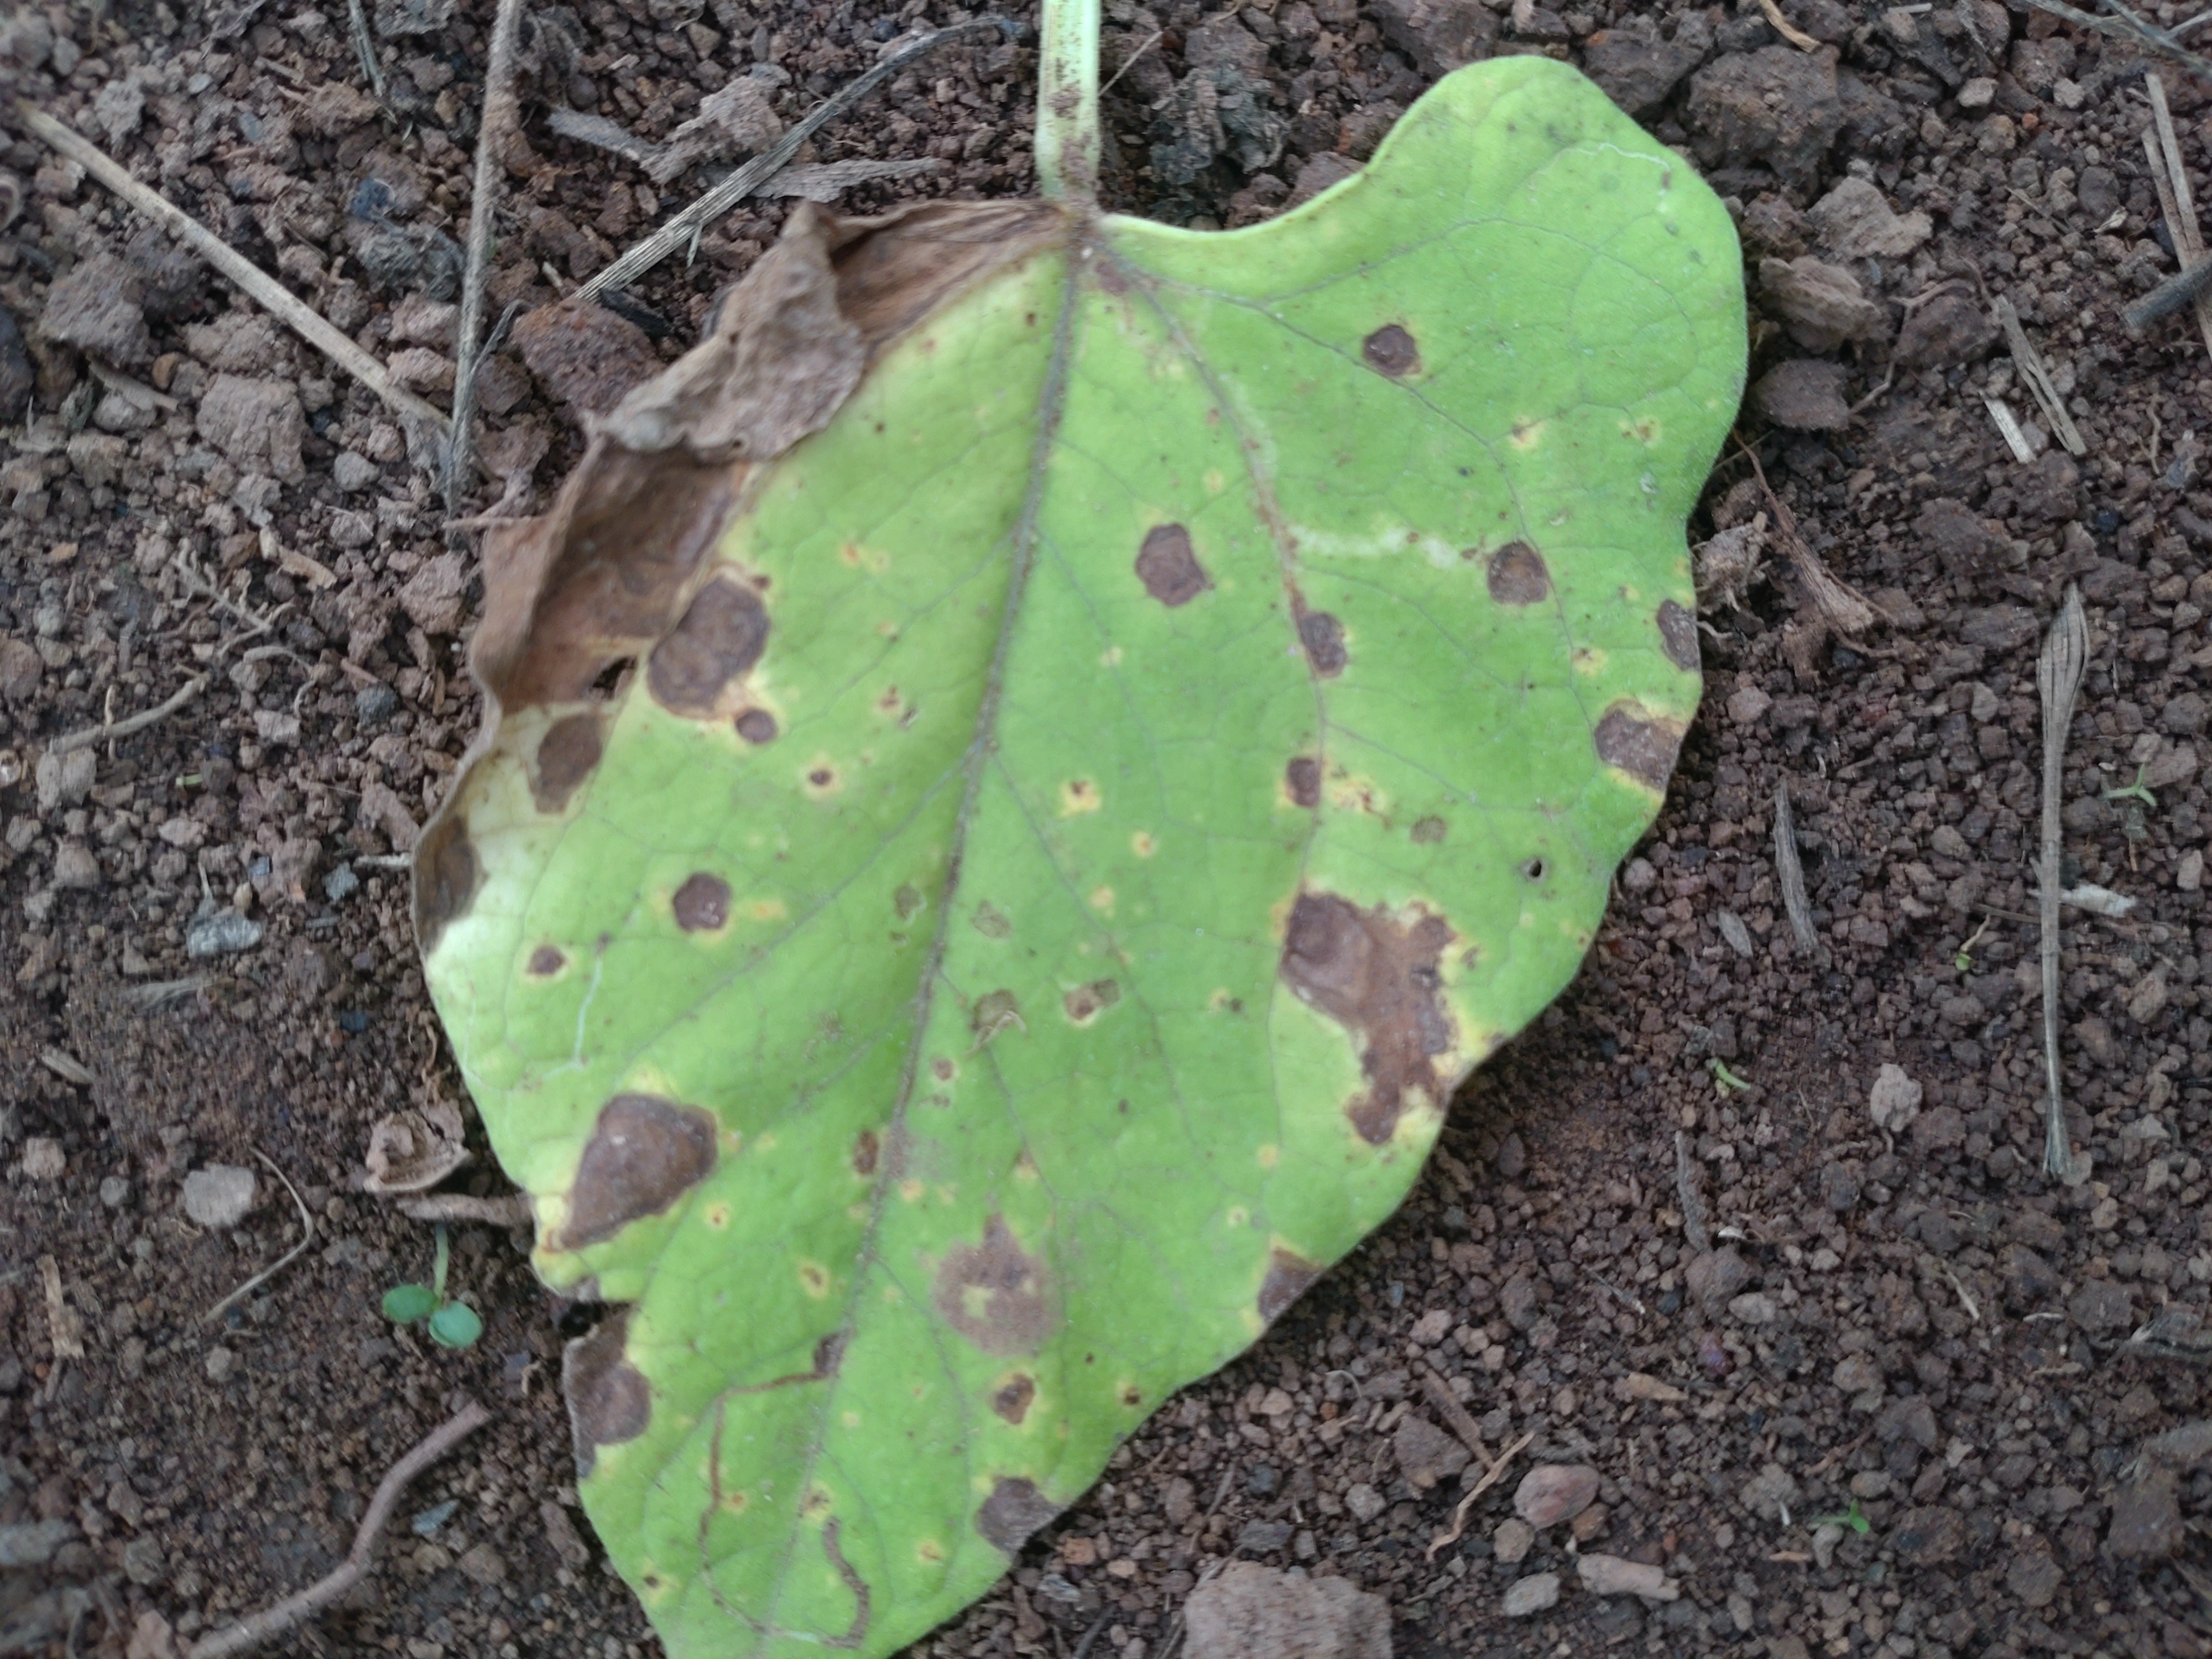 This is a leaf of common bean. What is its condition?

rust
